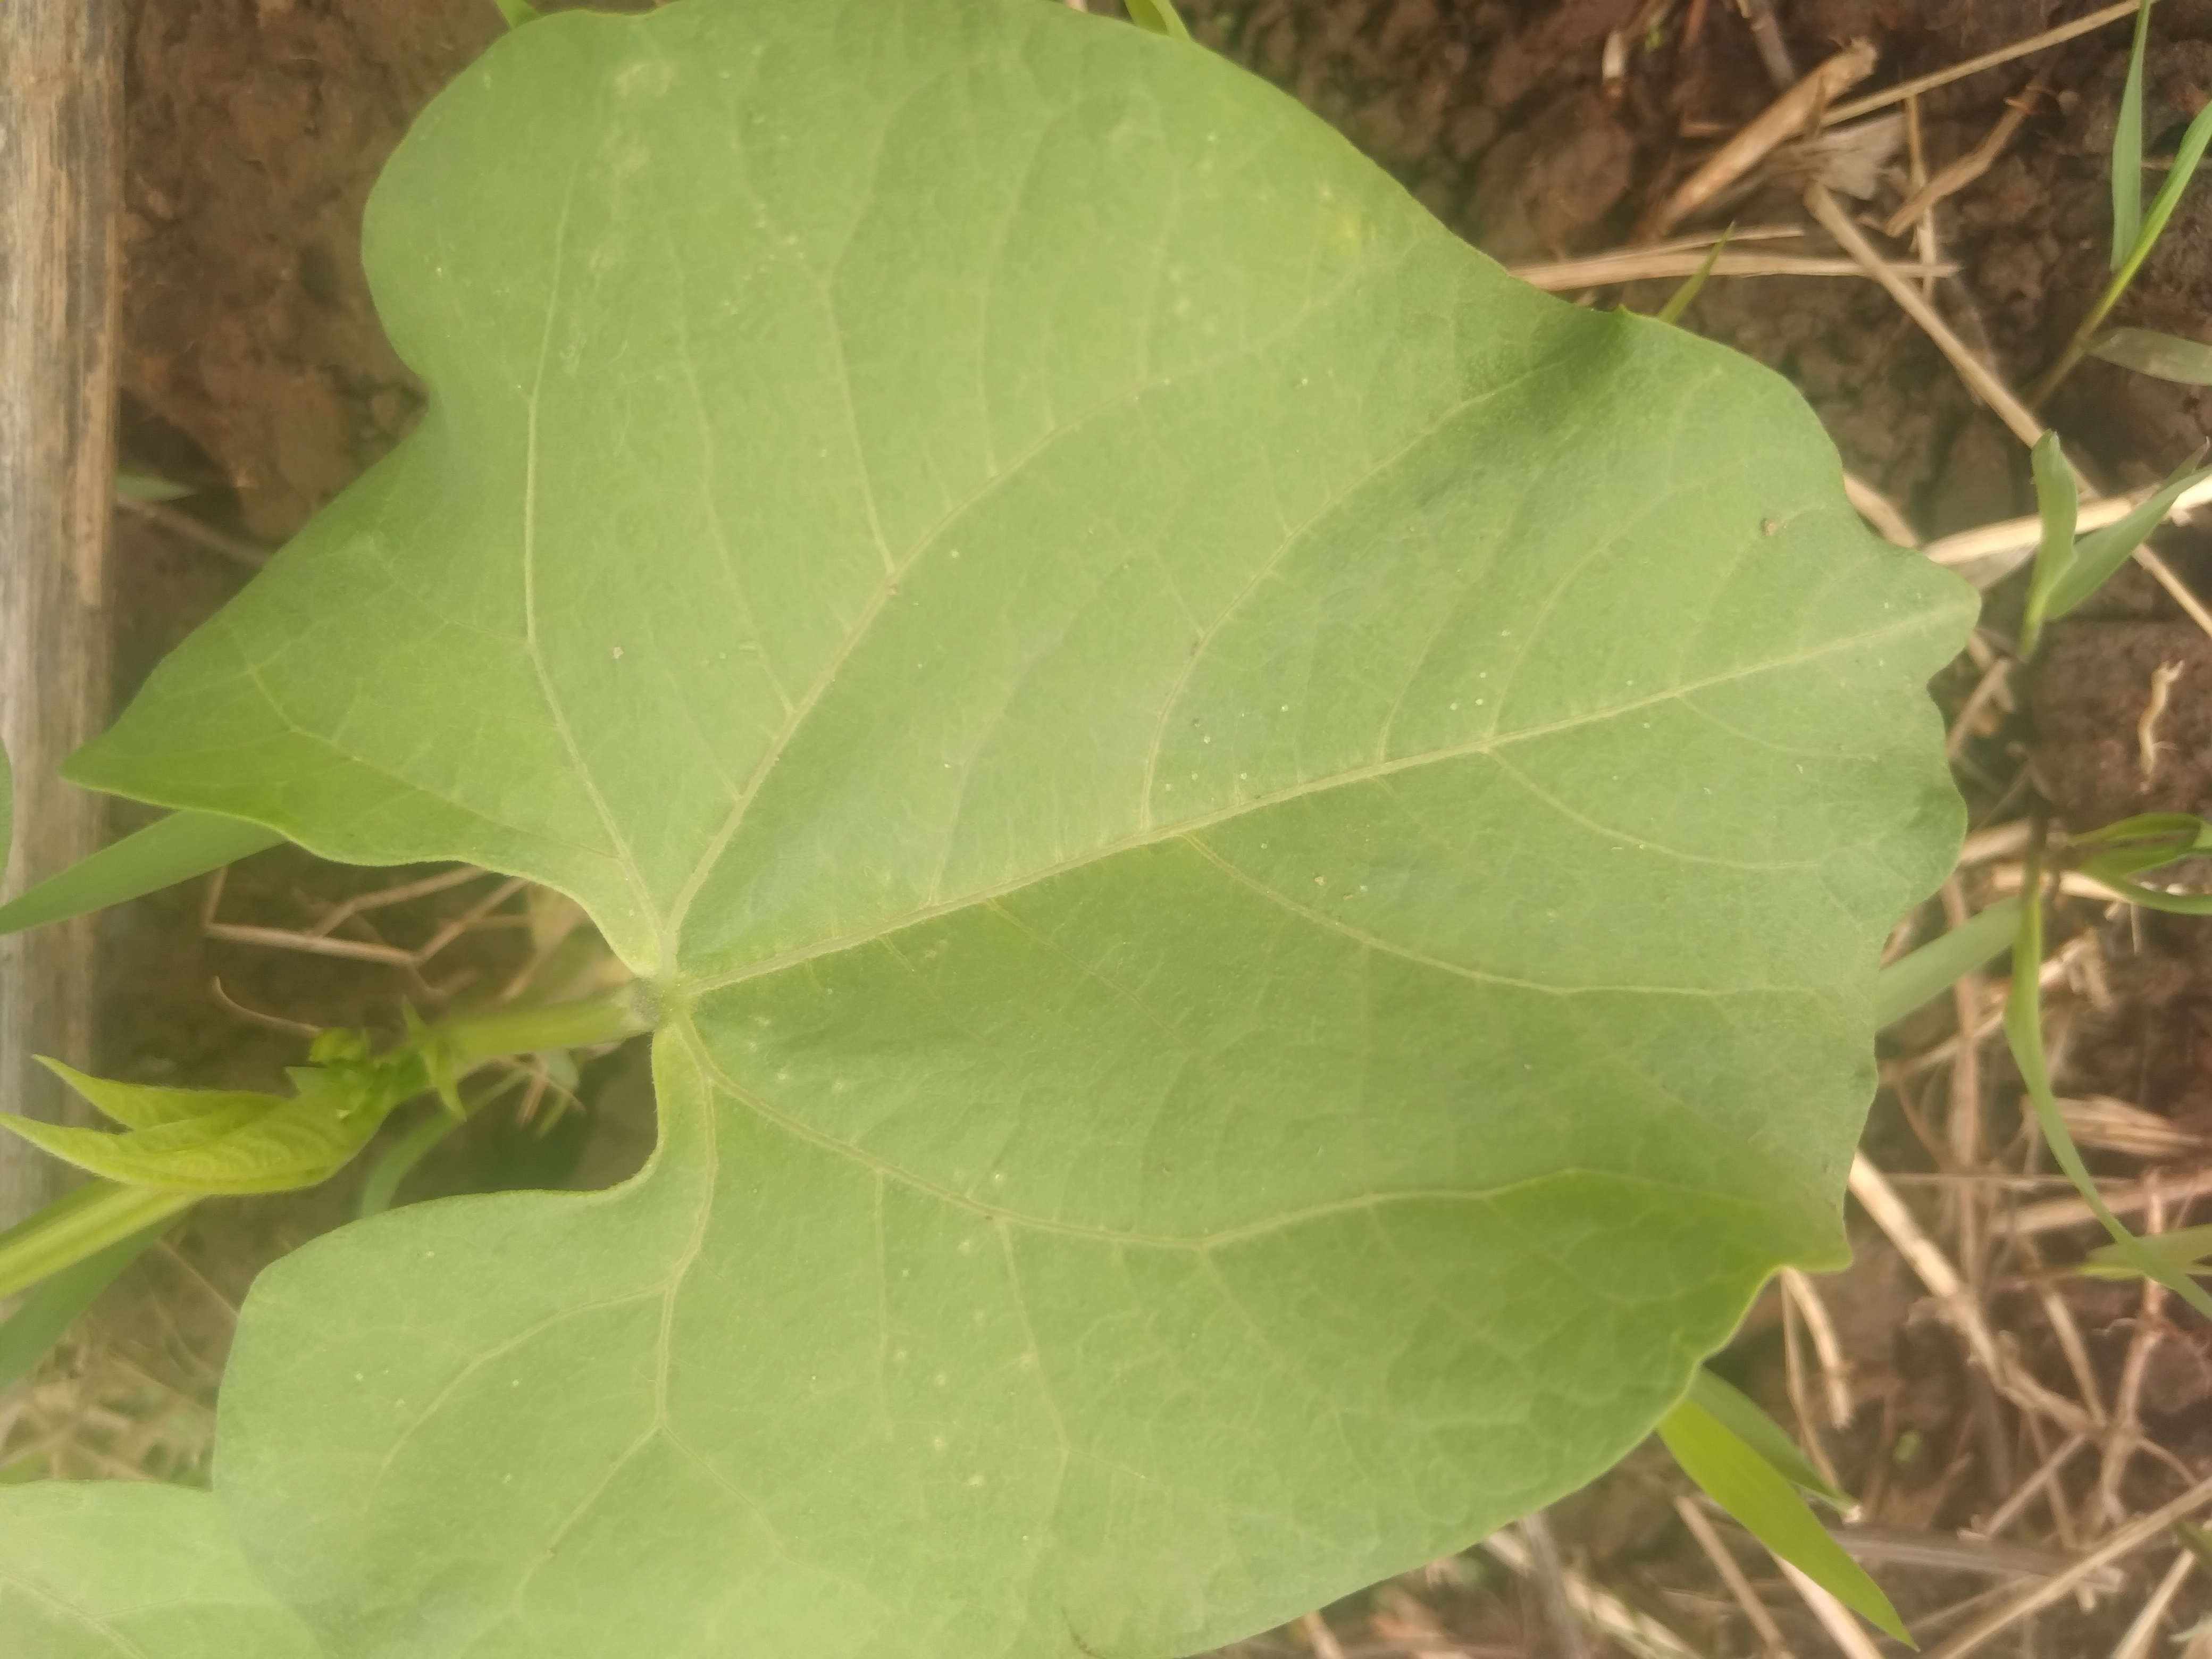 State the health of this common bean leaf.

healthy
